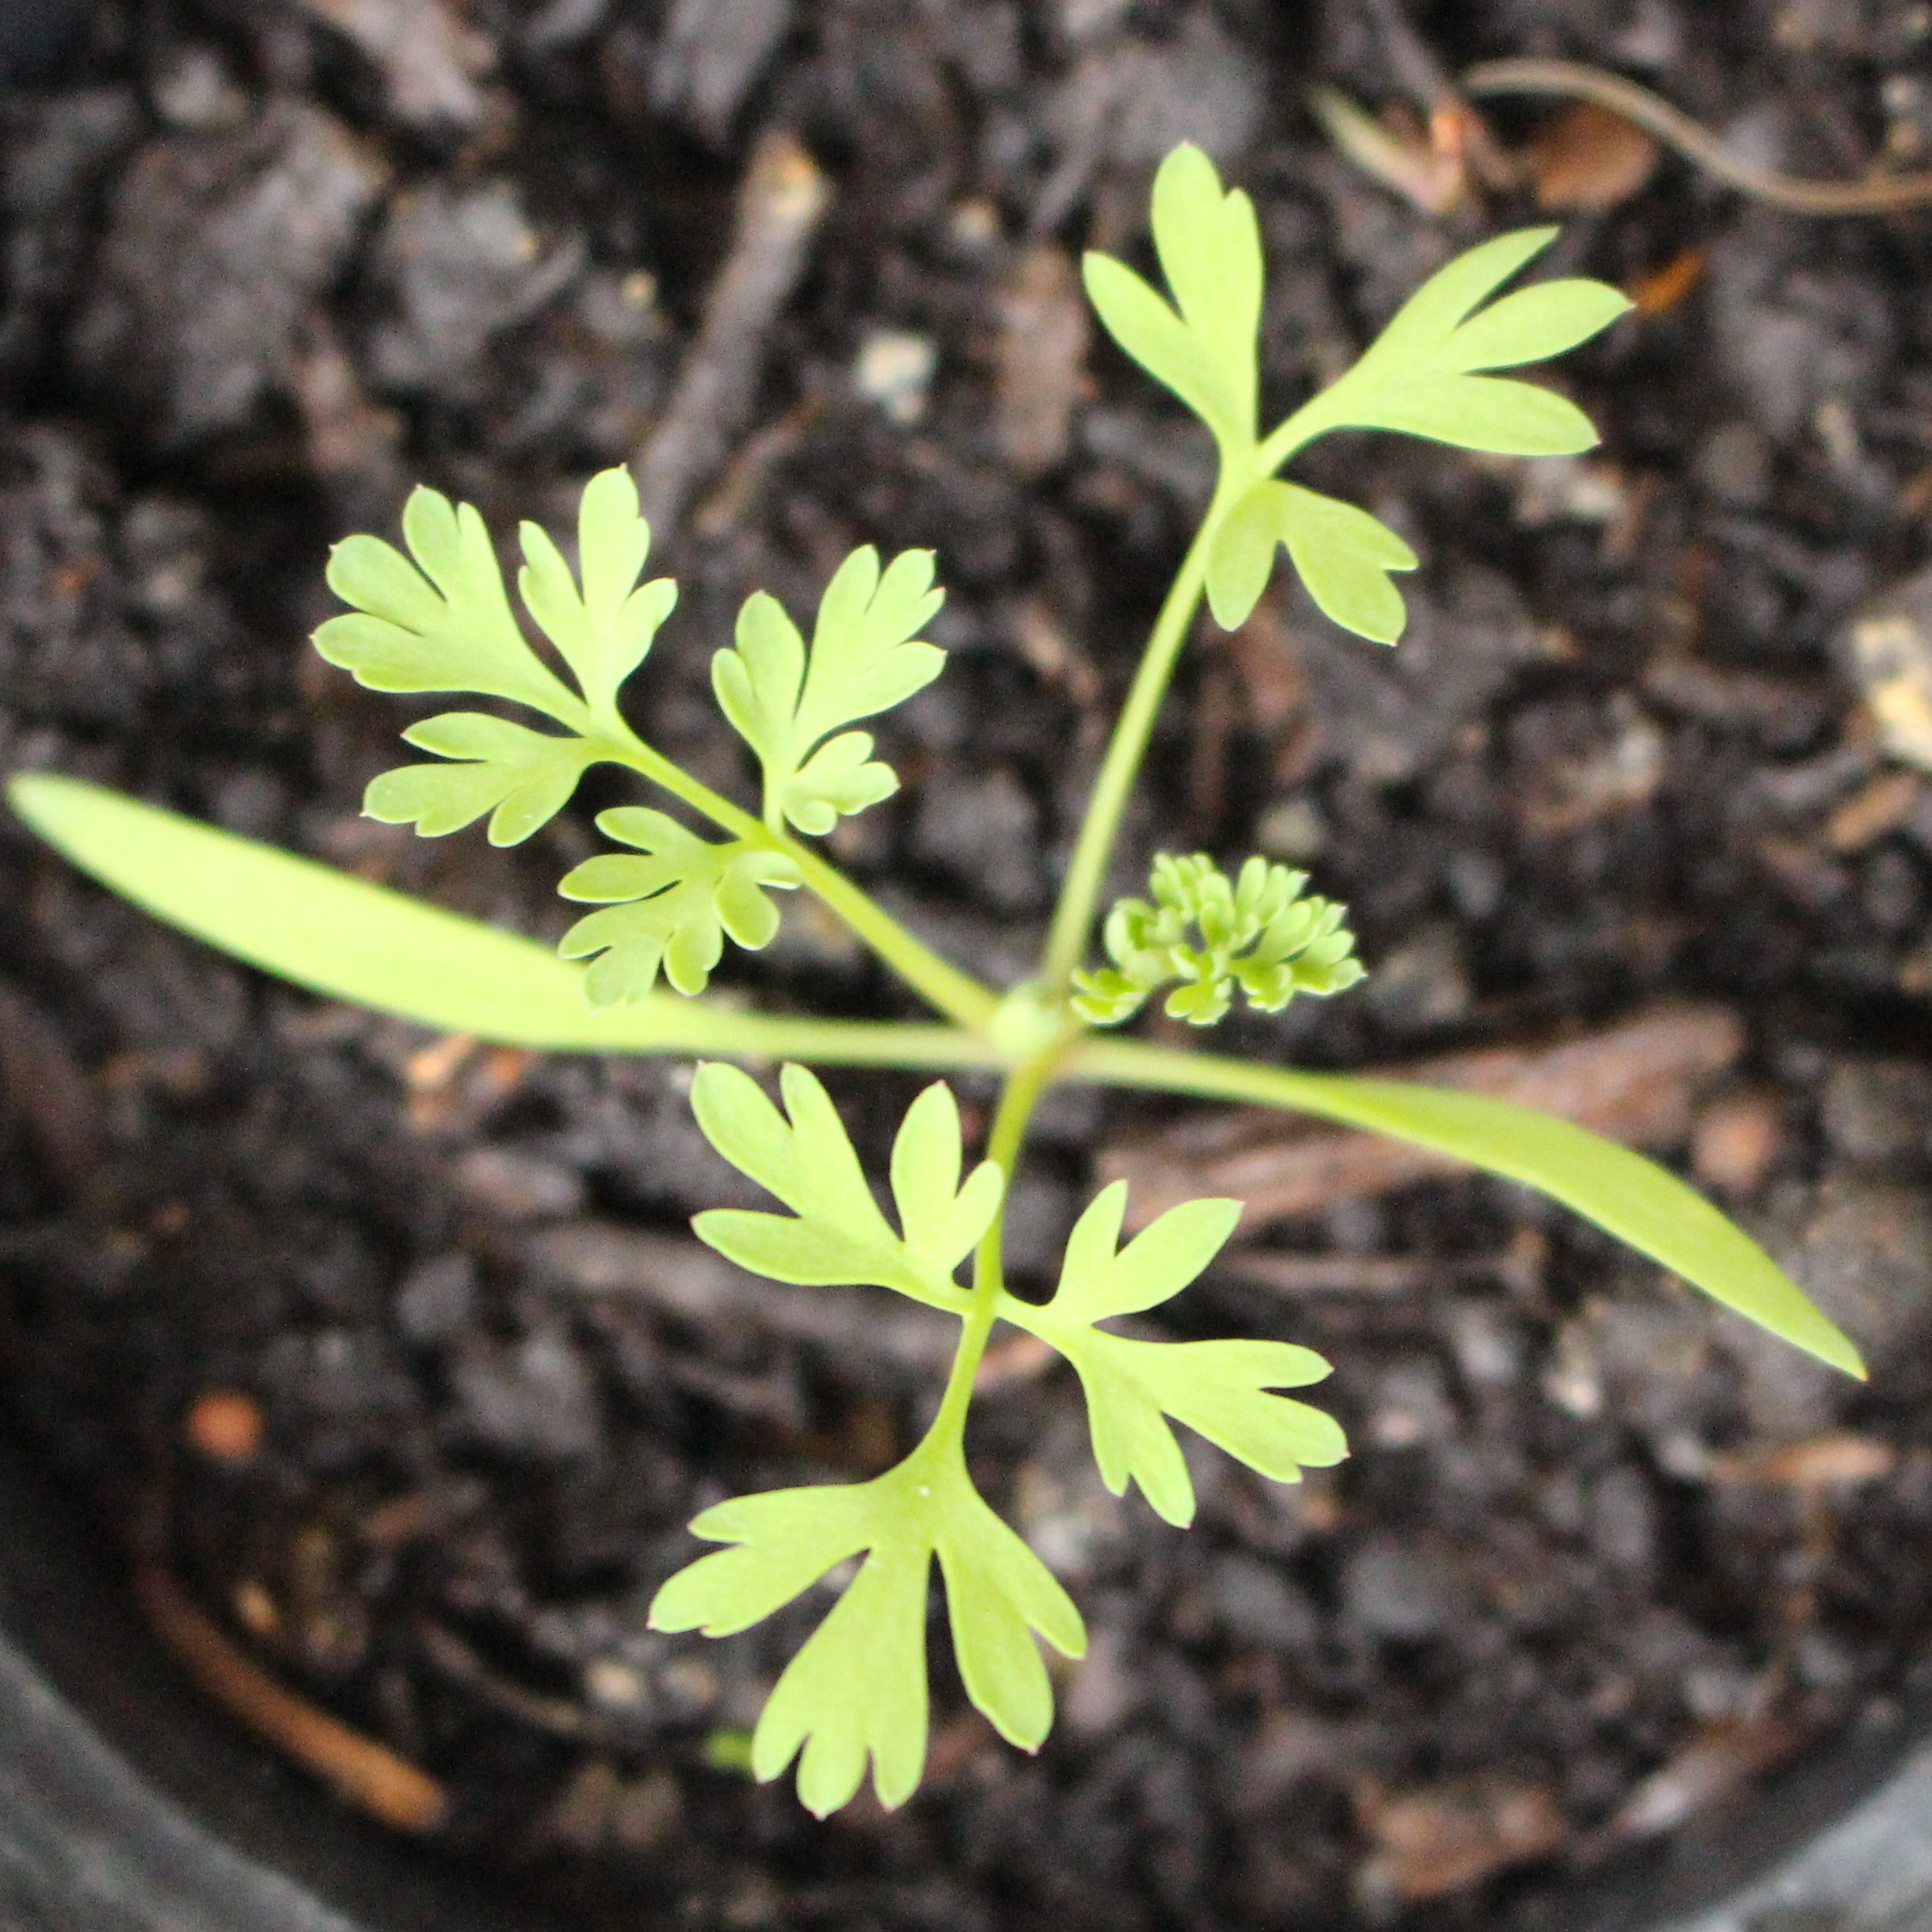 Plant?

Fumaria officinalis
